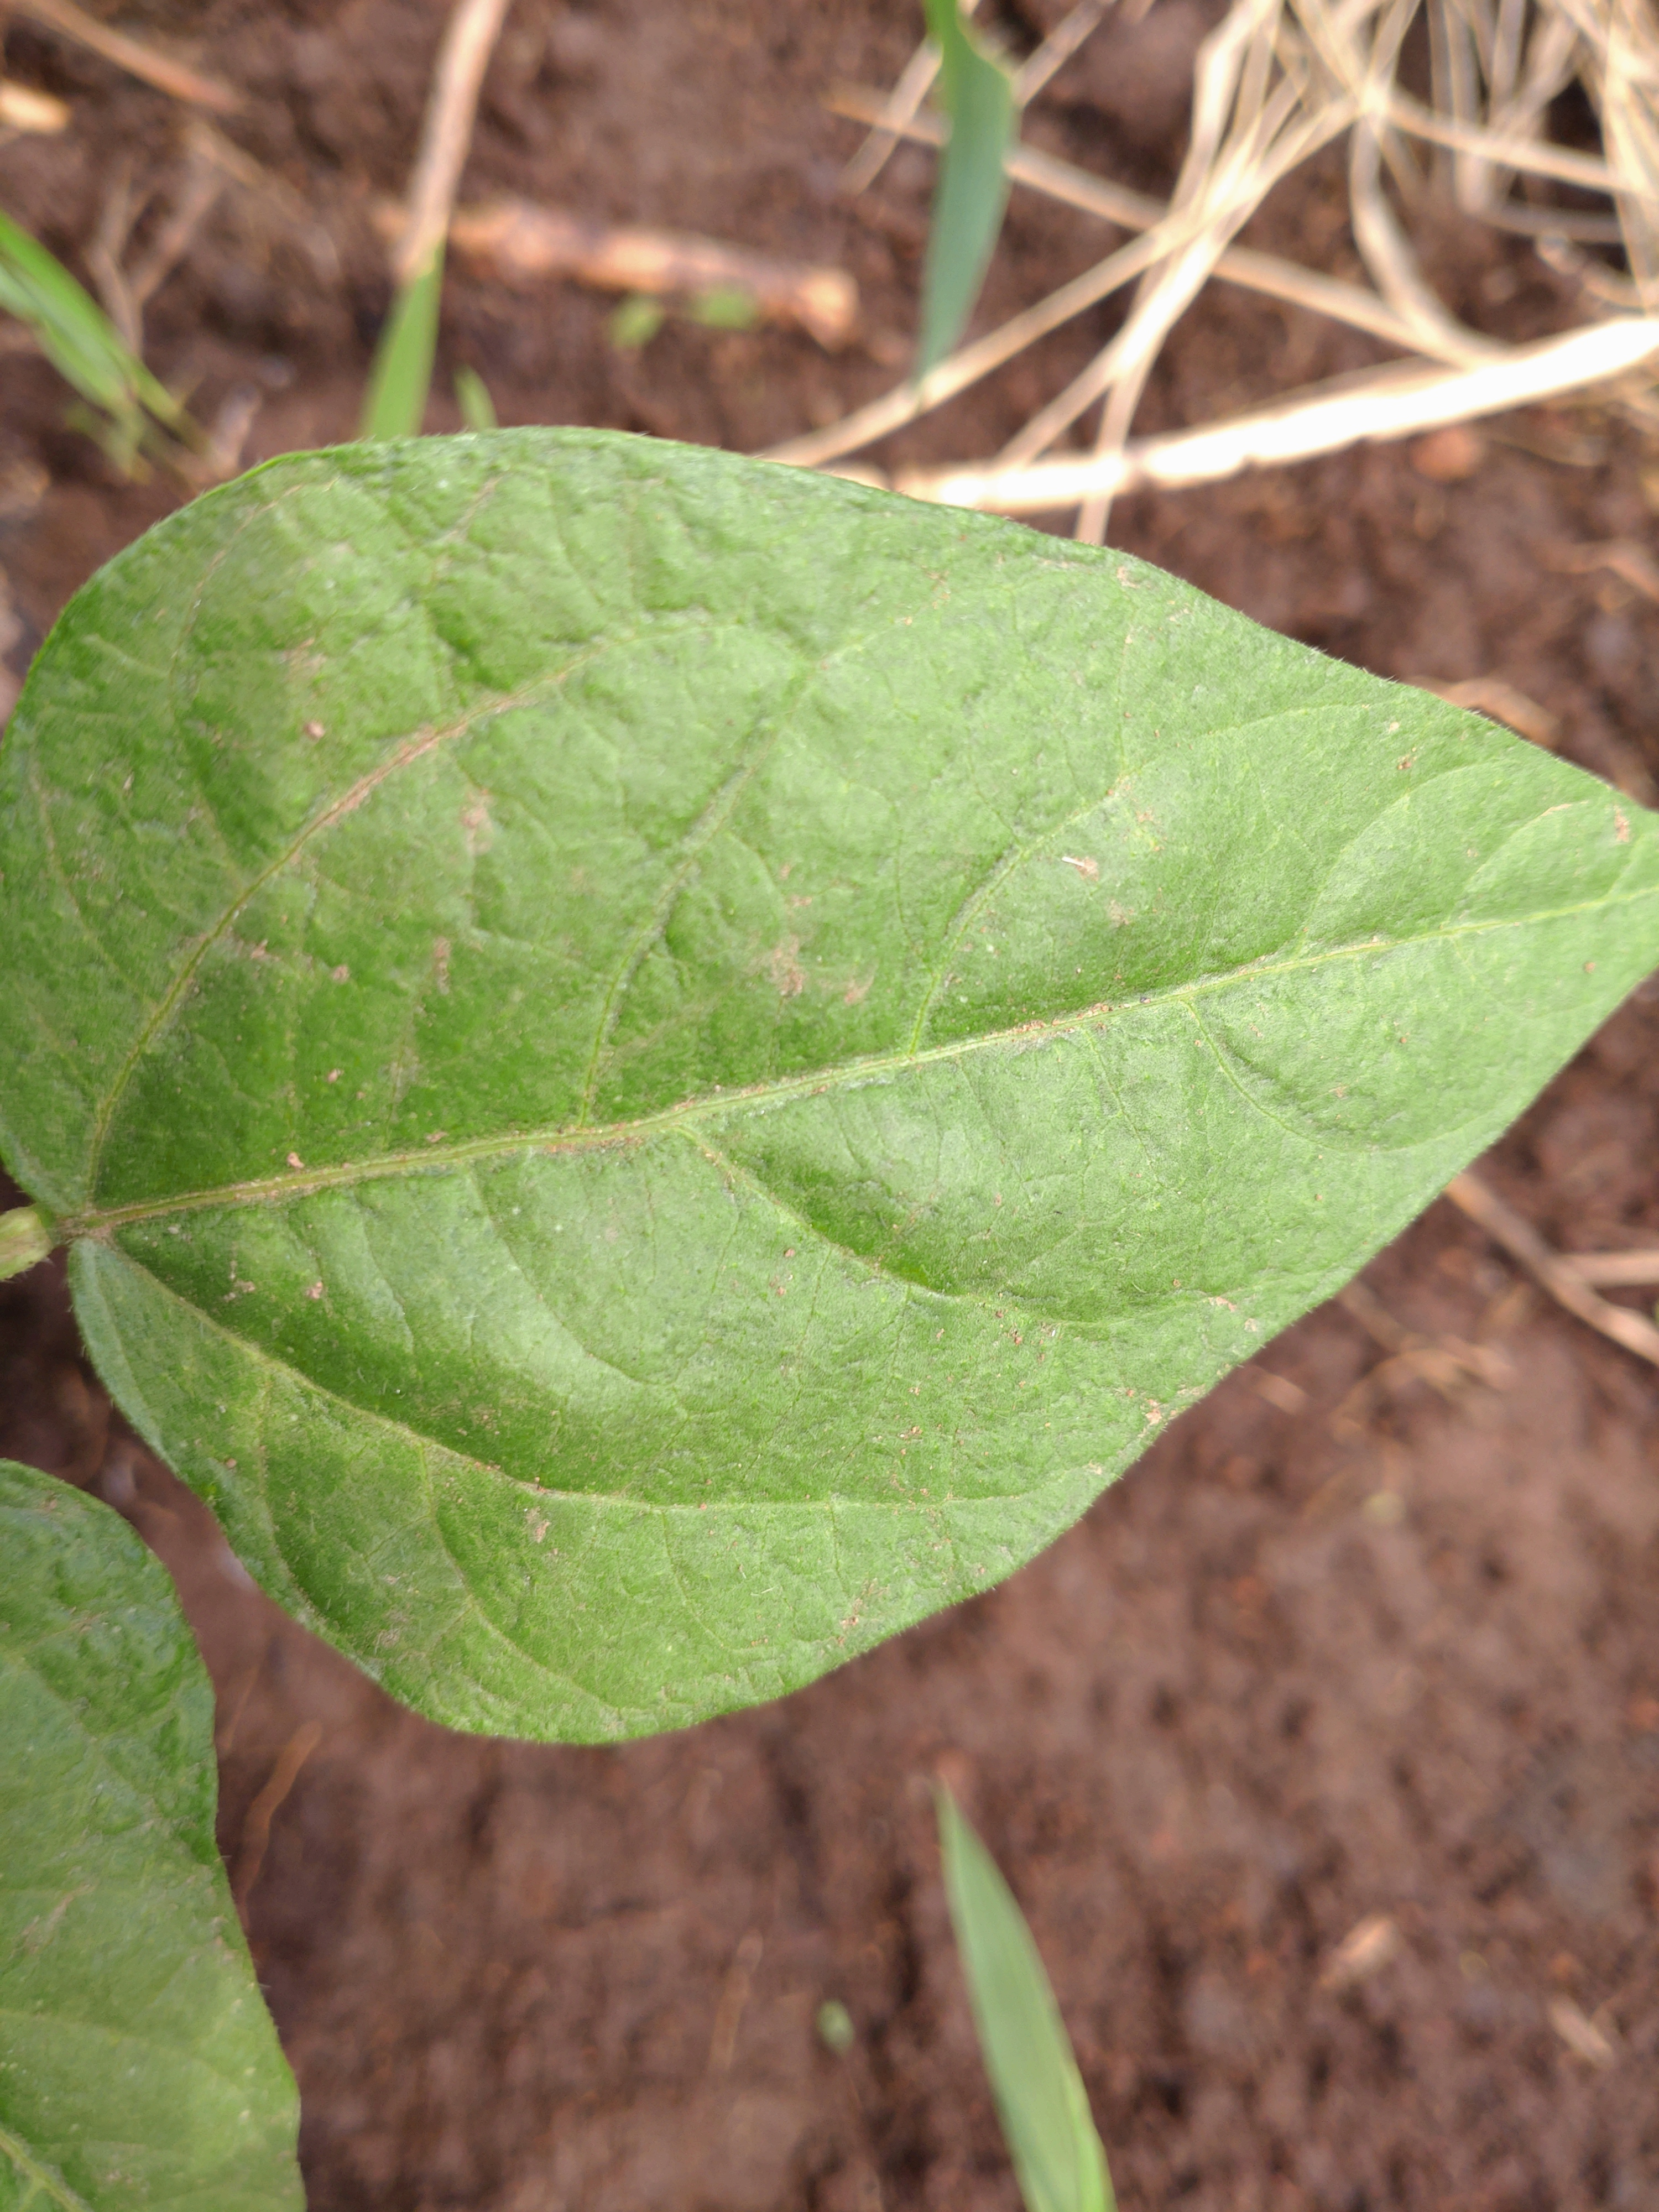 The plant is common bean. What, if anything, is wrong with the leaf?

healthy
